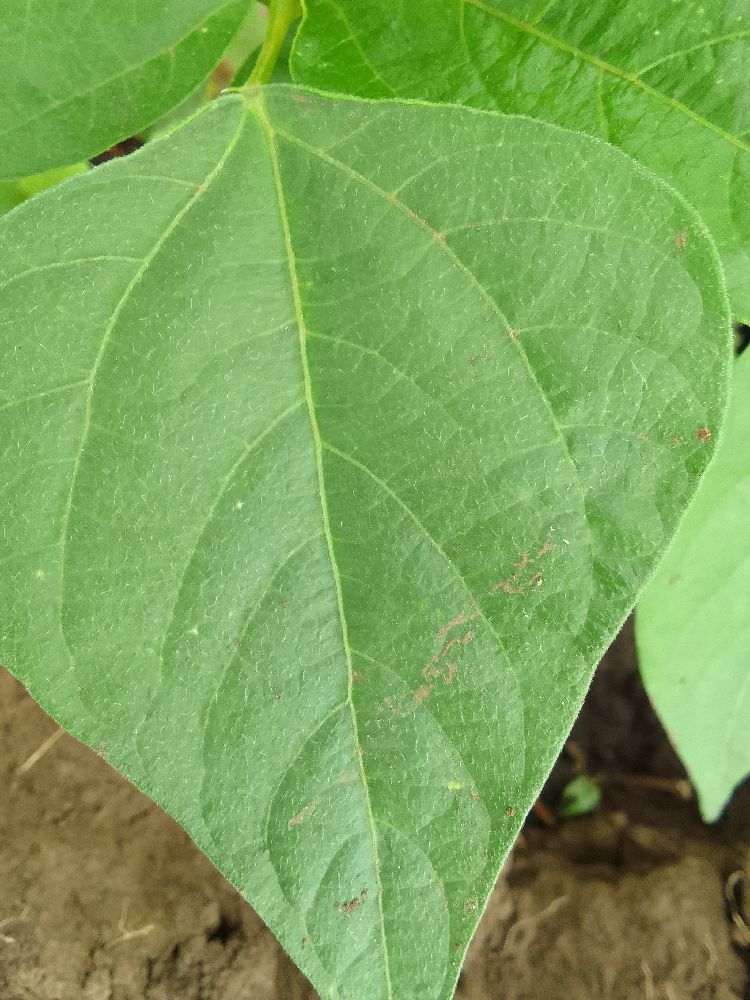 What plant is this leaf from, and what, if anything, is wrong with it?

common bean, healthy
